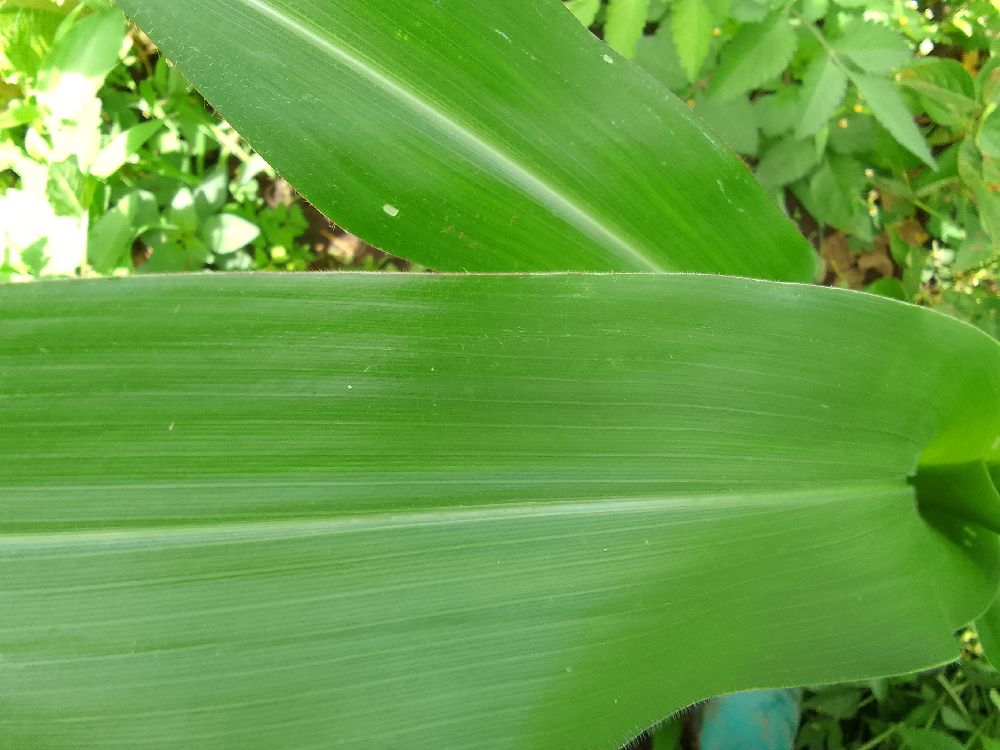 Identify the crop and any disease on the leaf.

maize, healthy
